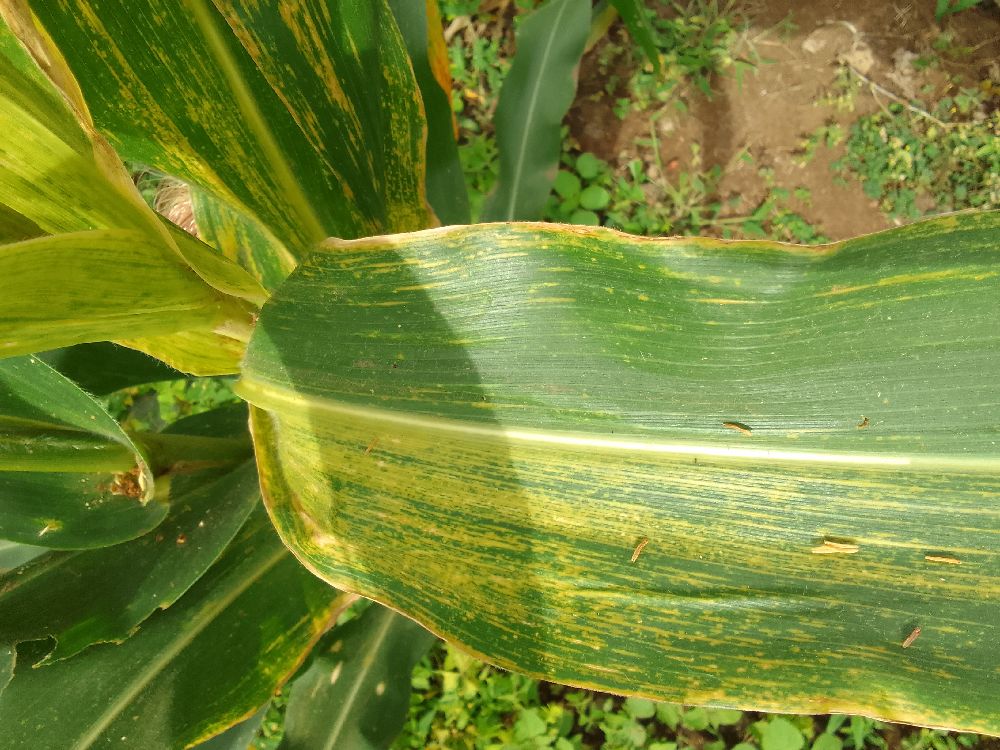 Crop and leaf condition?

maize, maize lethal necrosis
